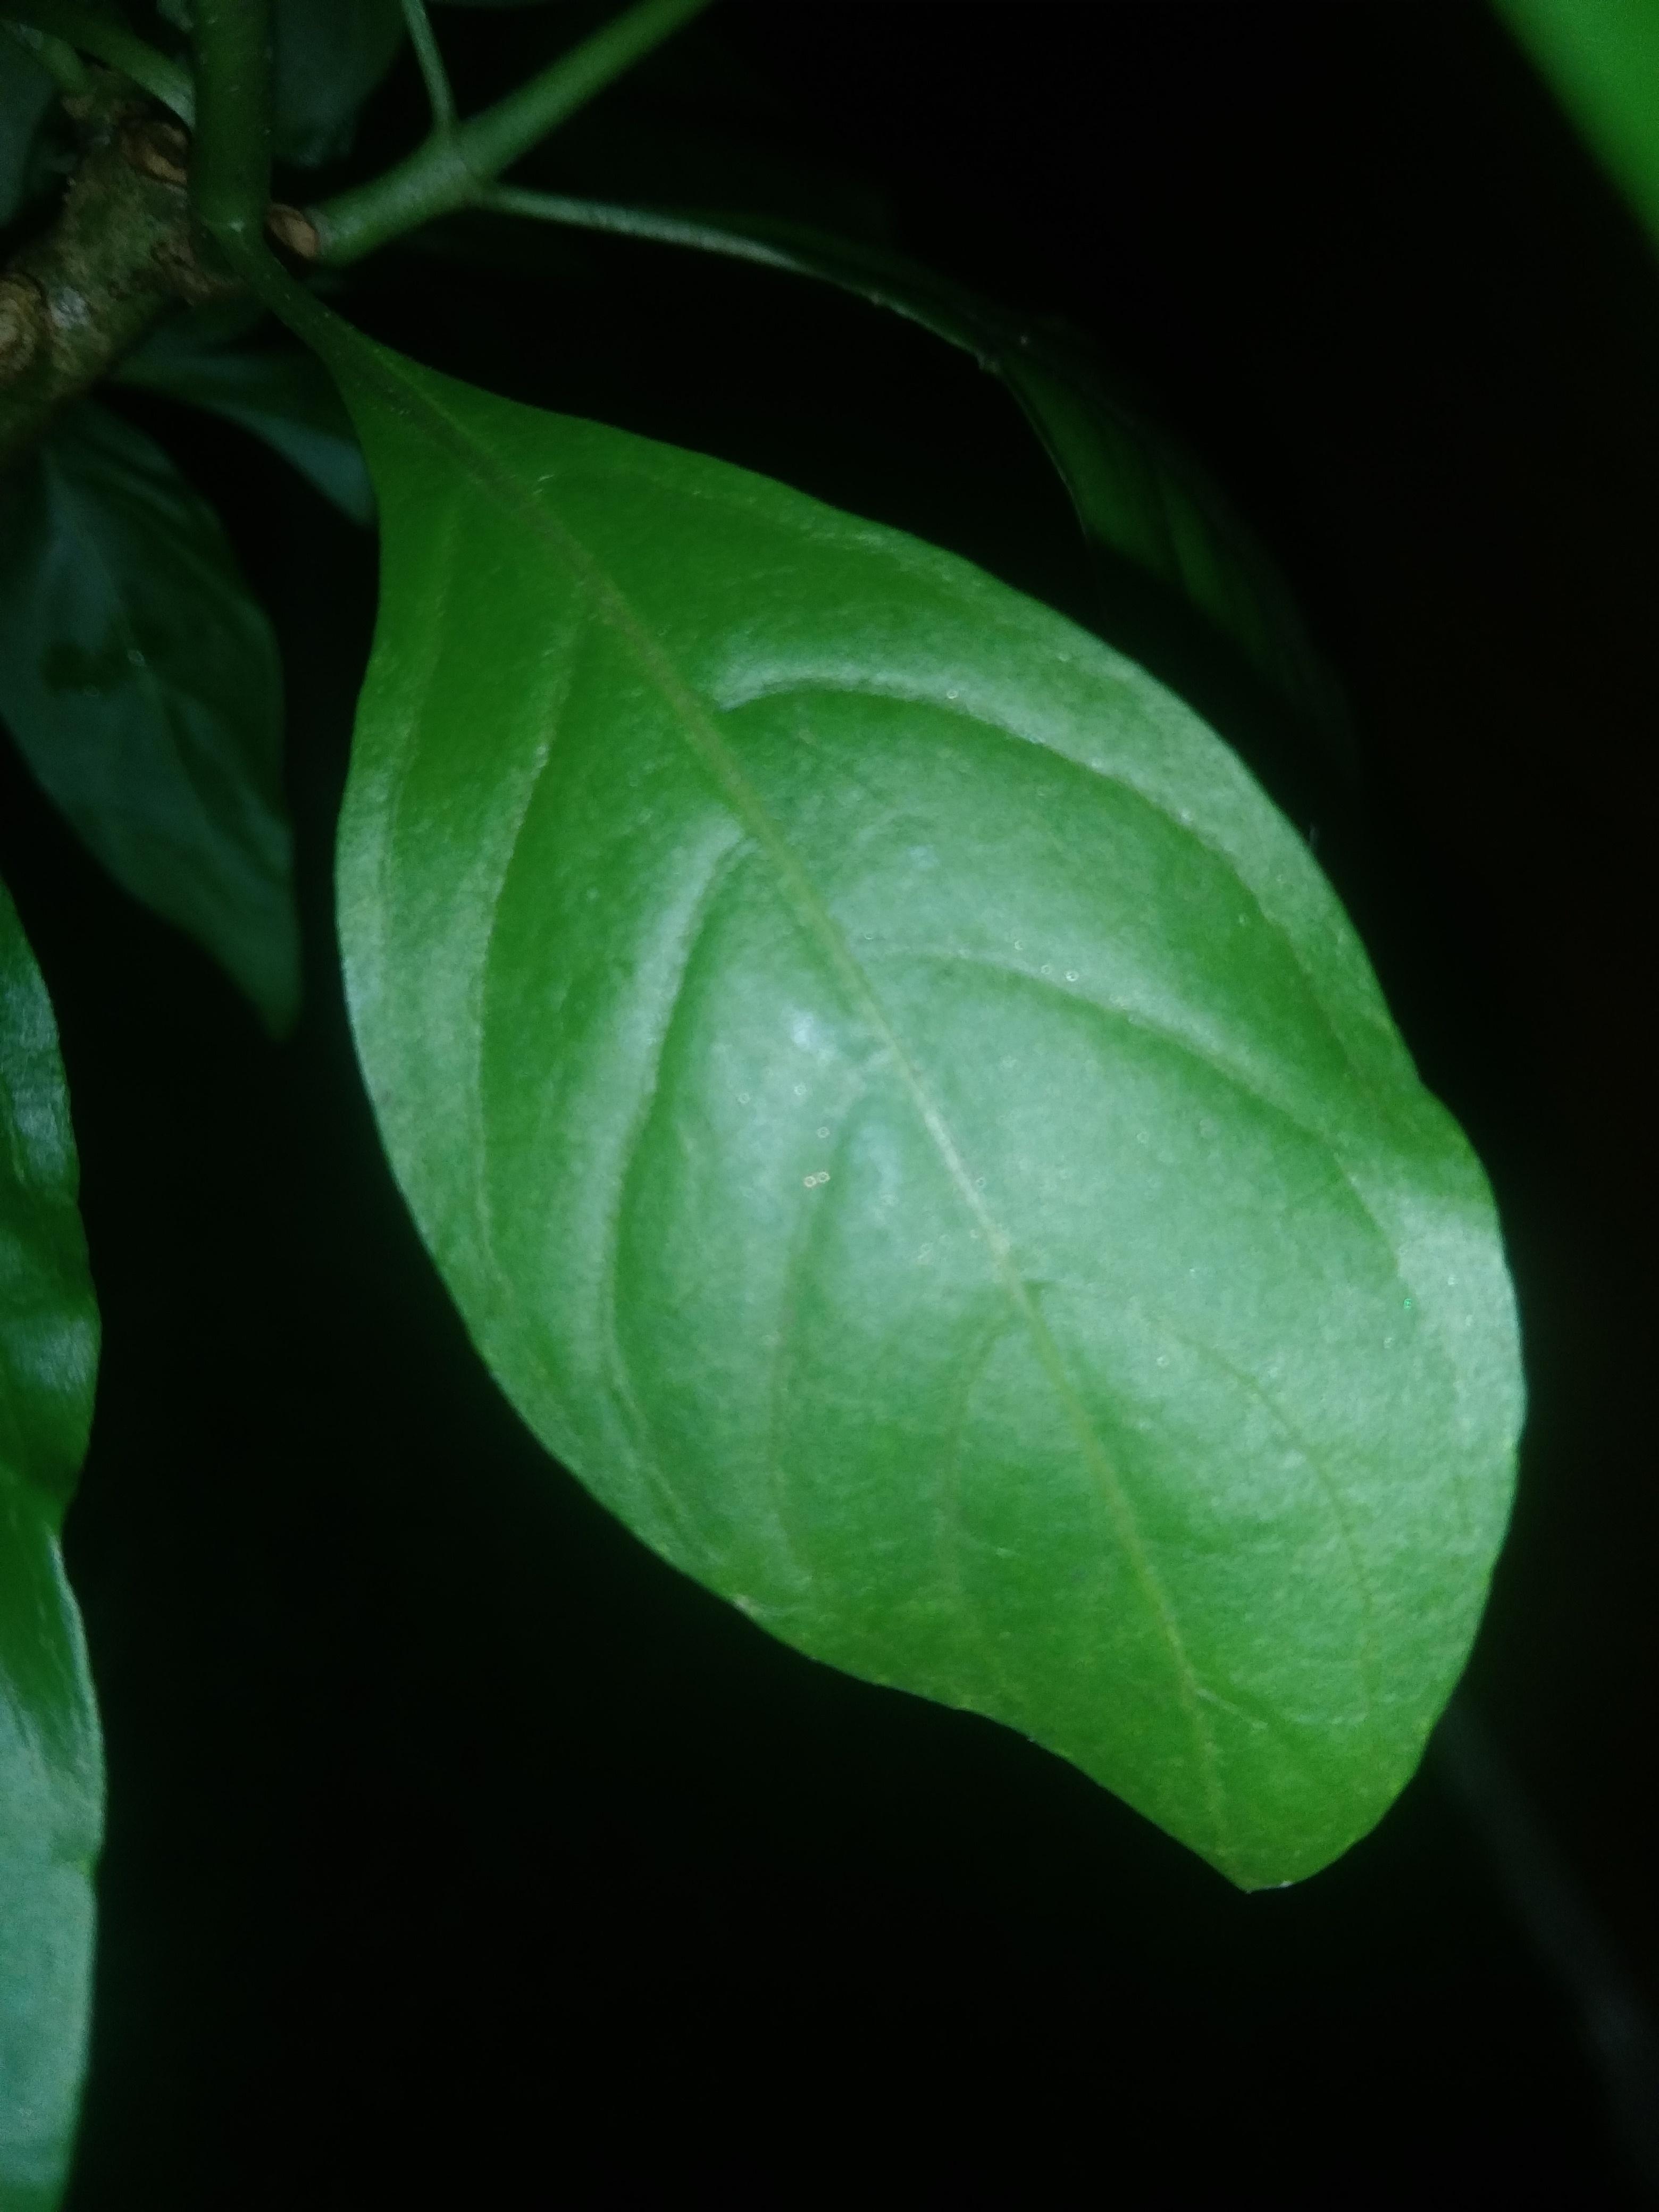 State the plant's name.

vasaka
